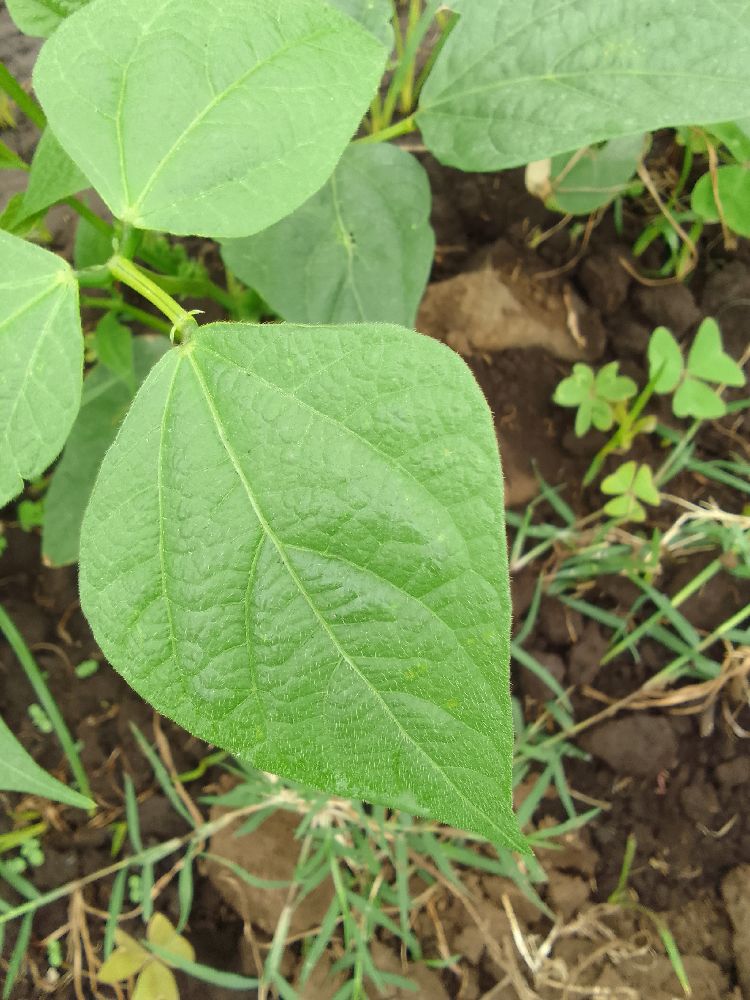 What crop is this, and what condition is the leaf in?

common bean, healthy
